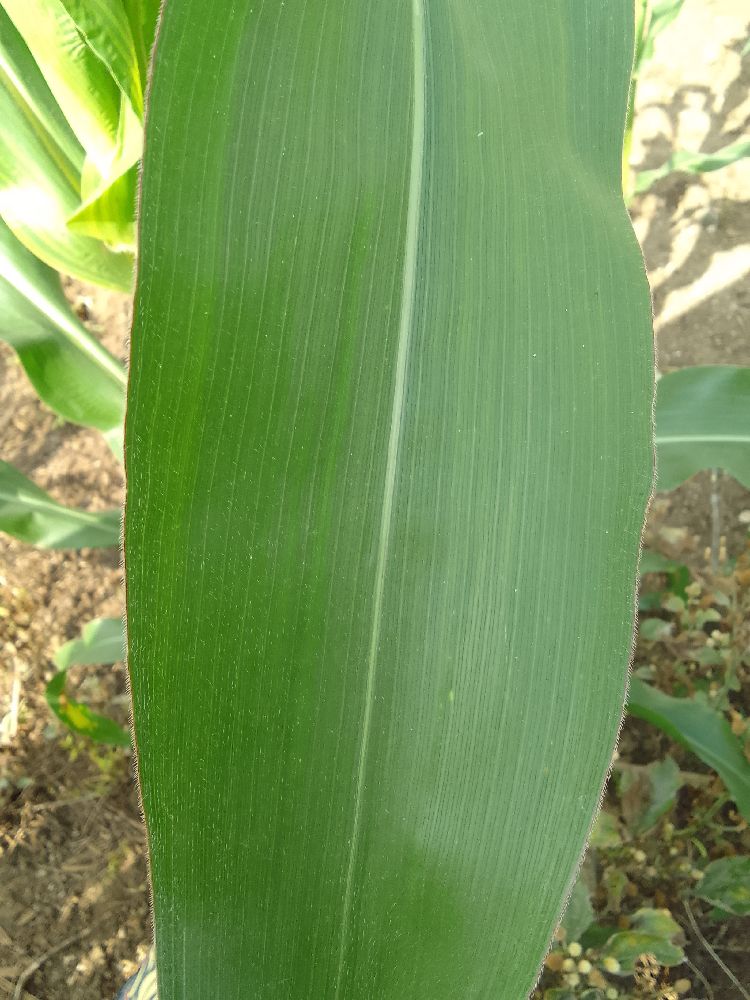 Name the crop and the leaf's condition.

maize, healthy
